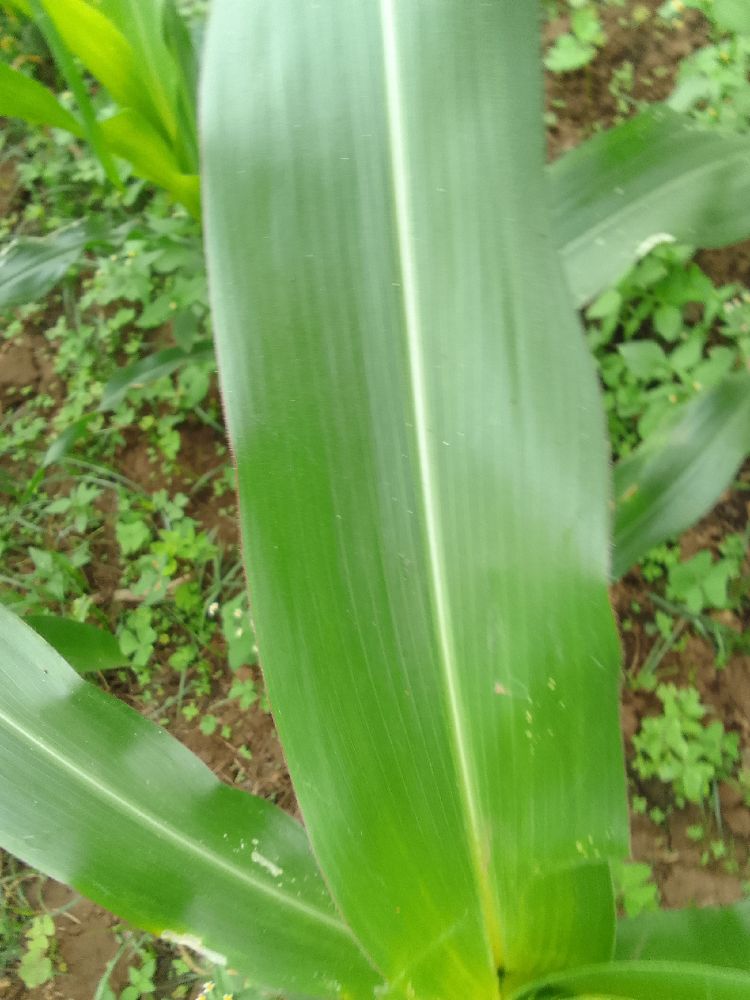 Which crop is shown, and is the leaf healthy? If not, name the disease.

maize, healthy
